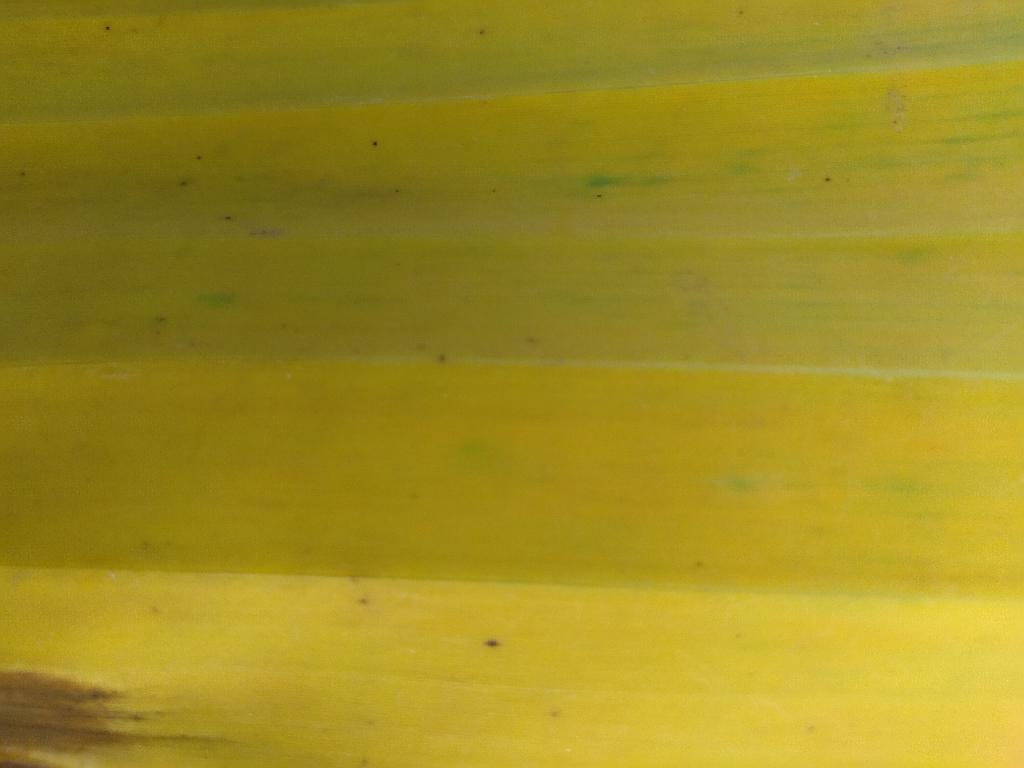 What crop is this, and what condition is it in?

banana, fusarium wilt race 1
